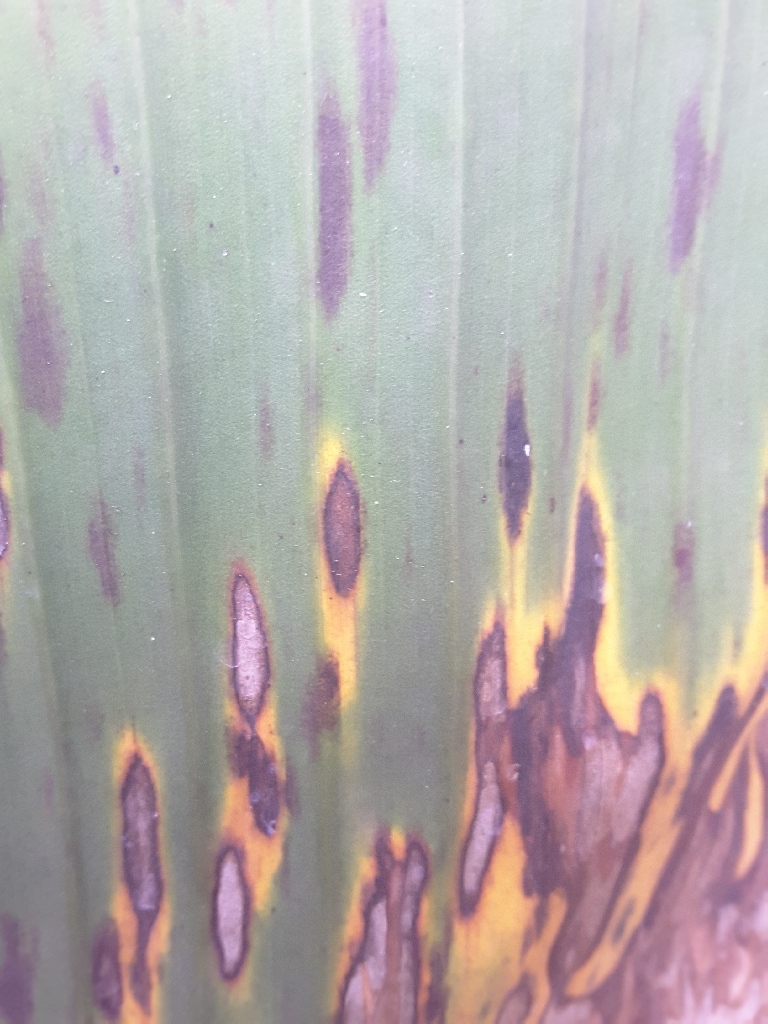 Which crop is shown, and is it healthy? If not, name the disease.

banana, black sigatoka
